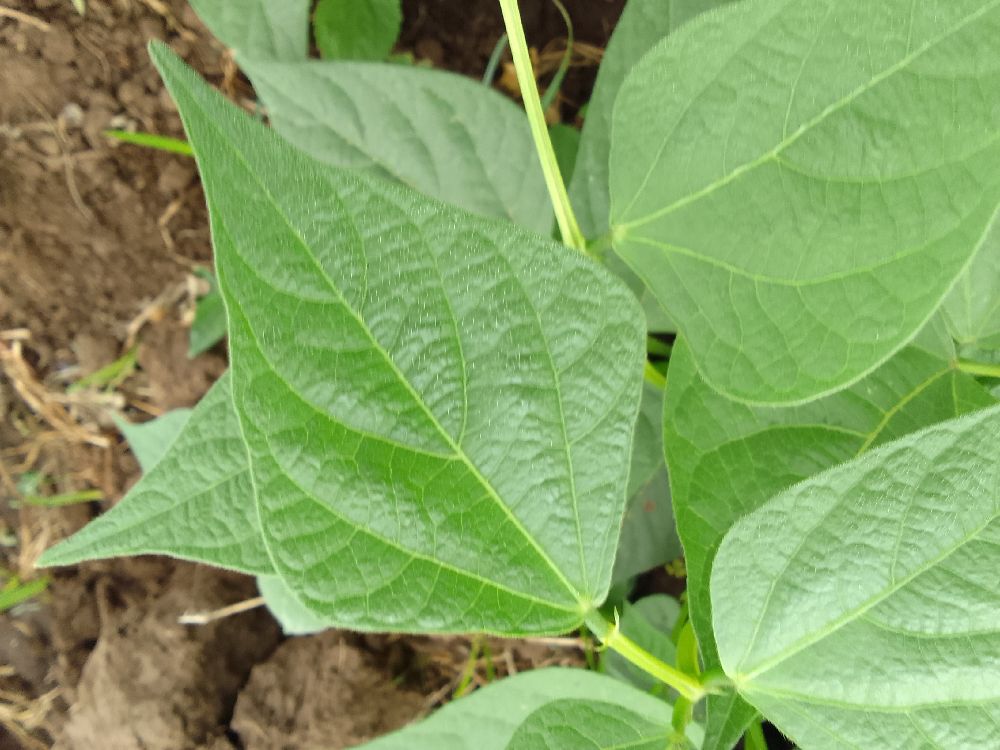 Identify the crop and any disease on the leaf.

common bean, healthy
